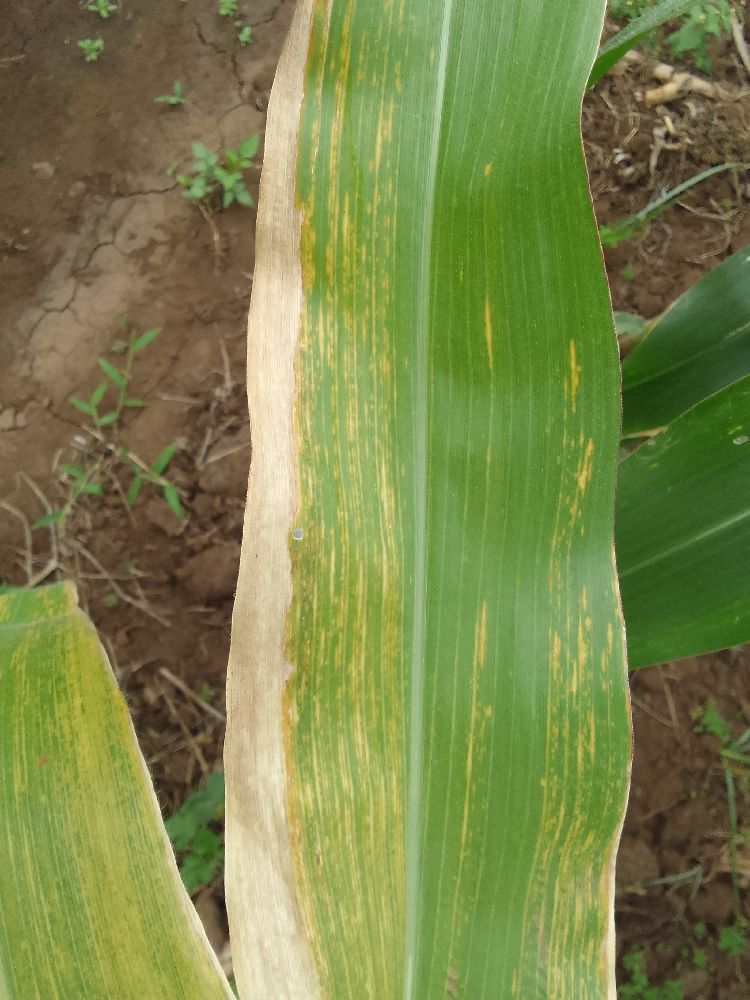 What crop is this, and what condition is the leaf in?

maize, maize lethal necrosis
